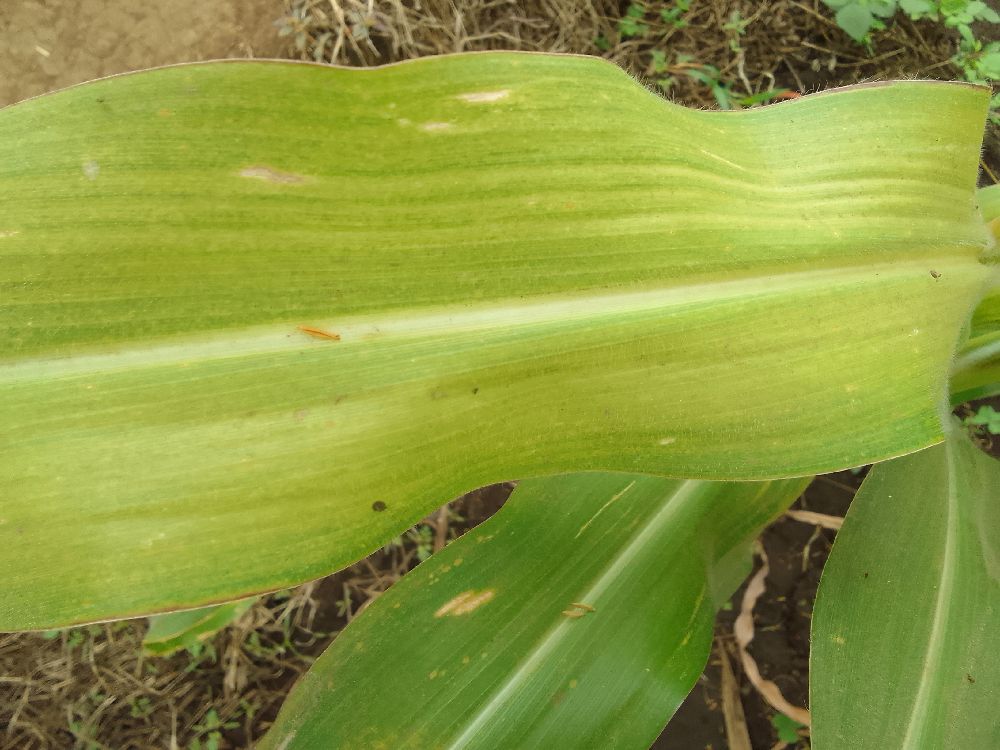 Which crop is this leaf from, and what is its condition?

maize, maize lethal necrosis
